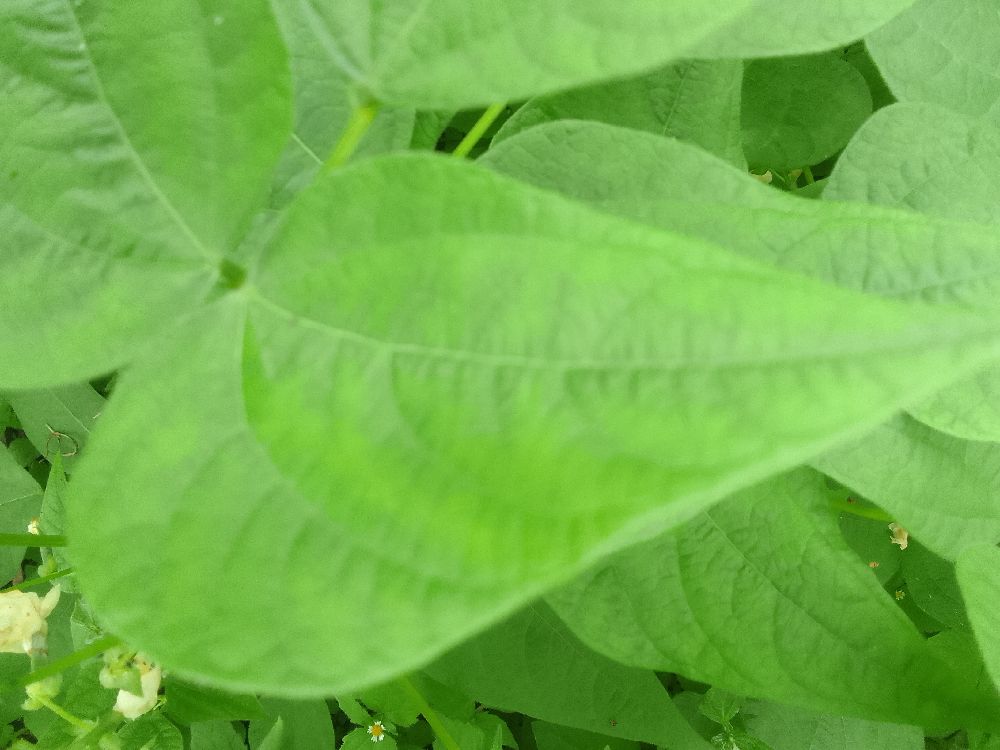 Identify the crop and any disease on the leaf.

common bean, healthy
